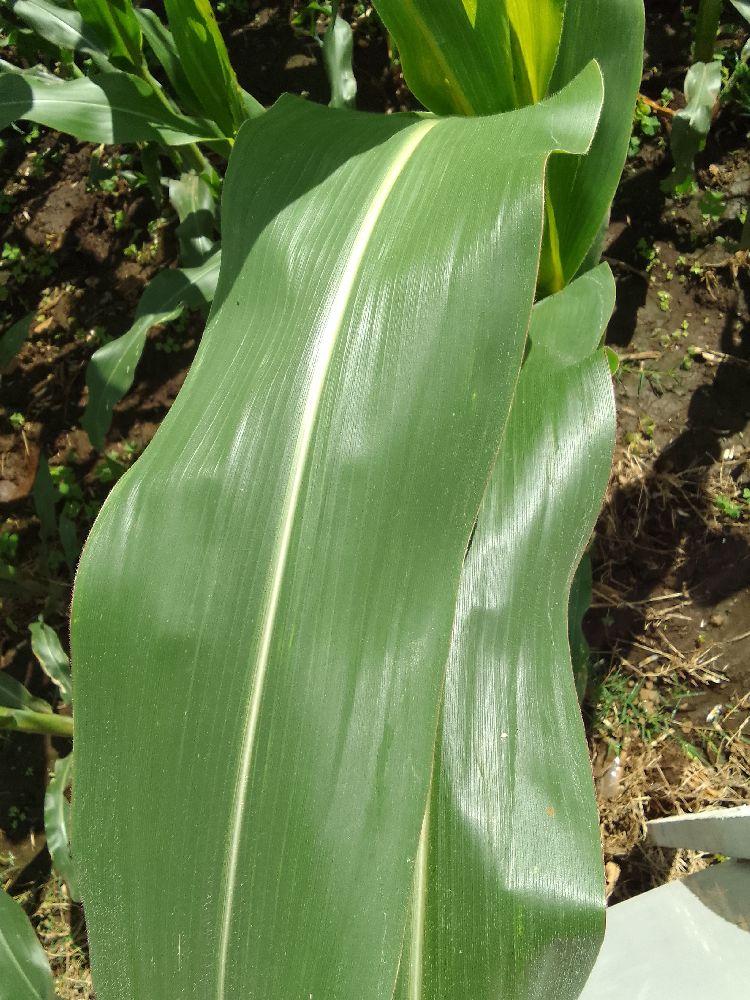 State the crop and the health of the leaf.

maize, healthy
